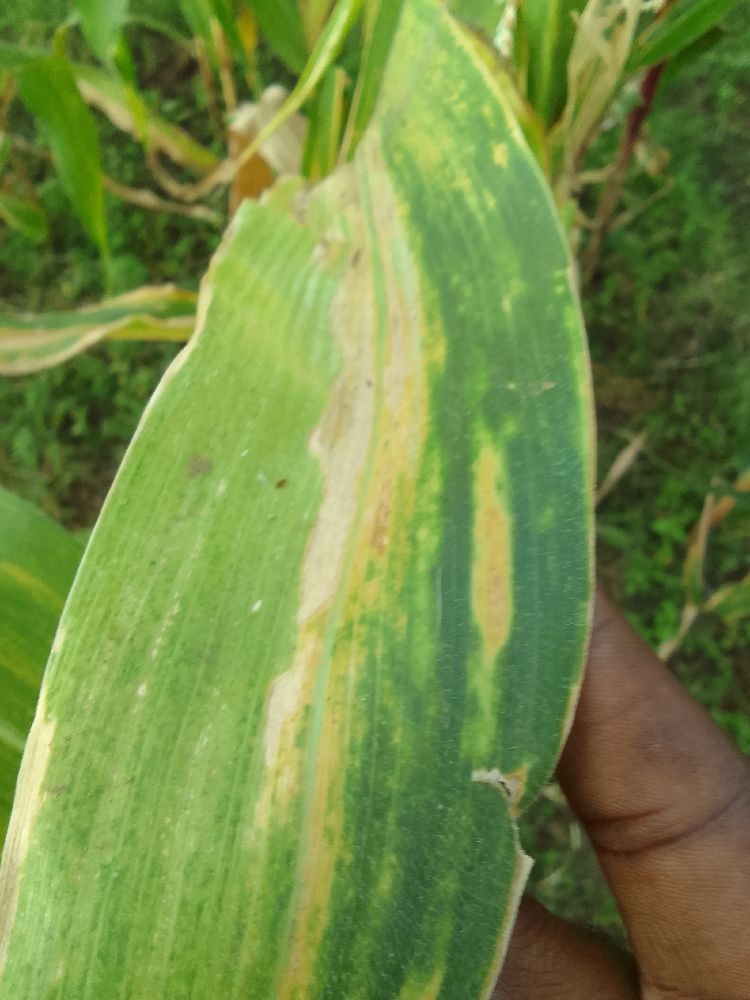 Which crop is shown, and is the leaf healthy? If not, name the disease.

maize, maize lethal necrosis
